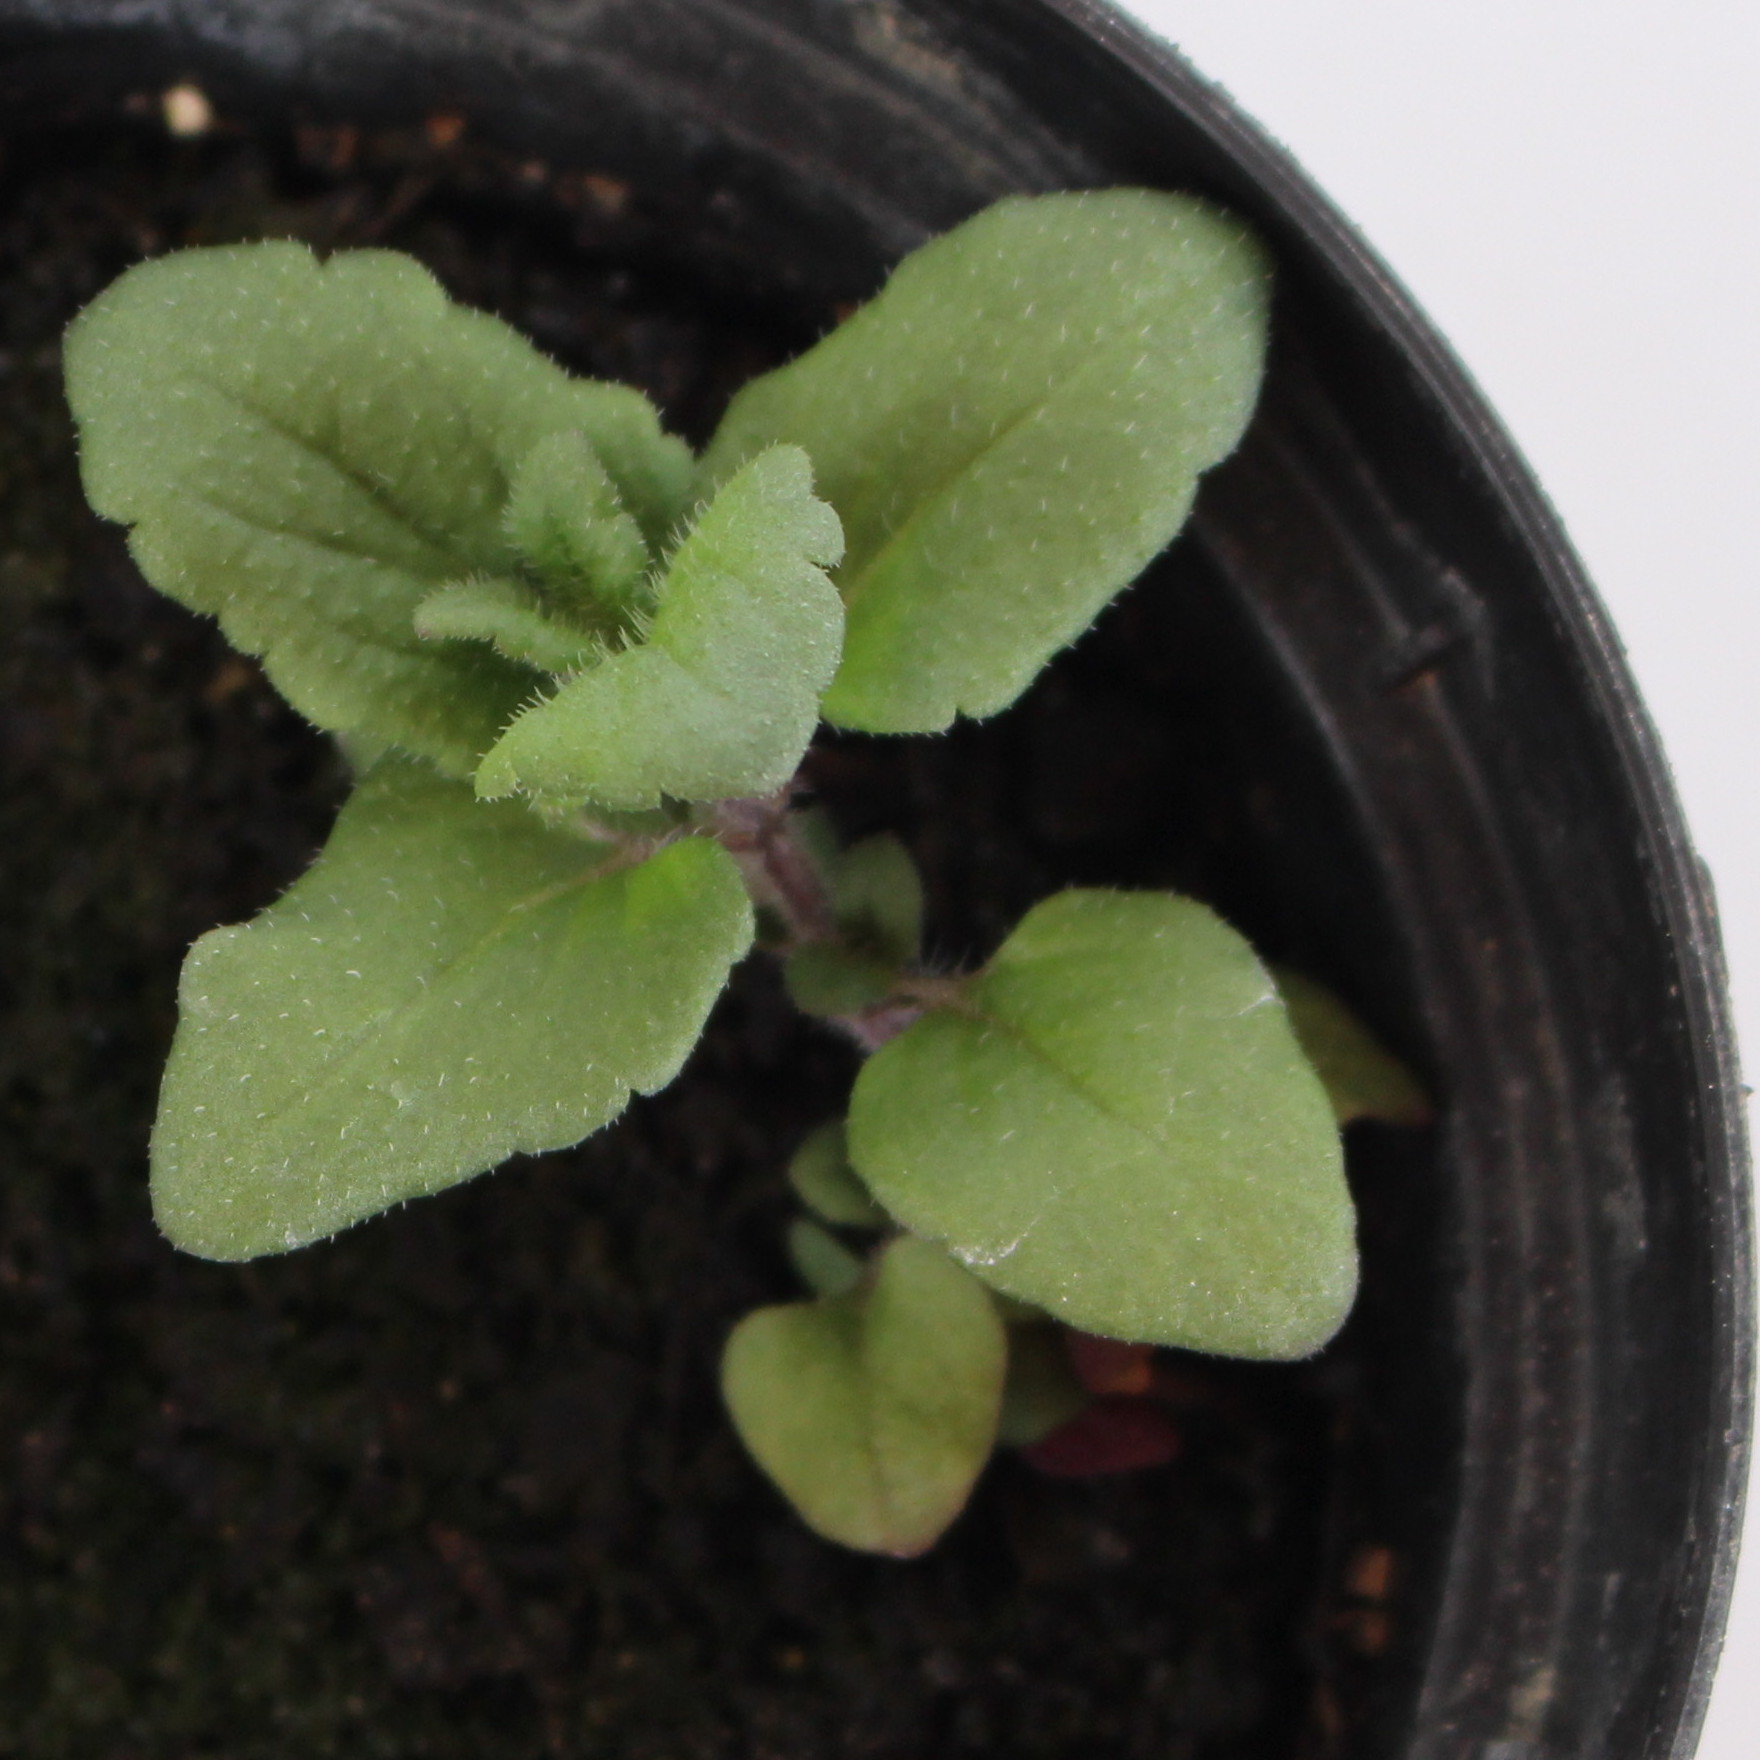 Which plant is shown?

Veronica persica
